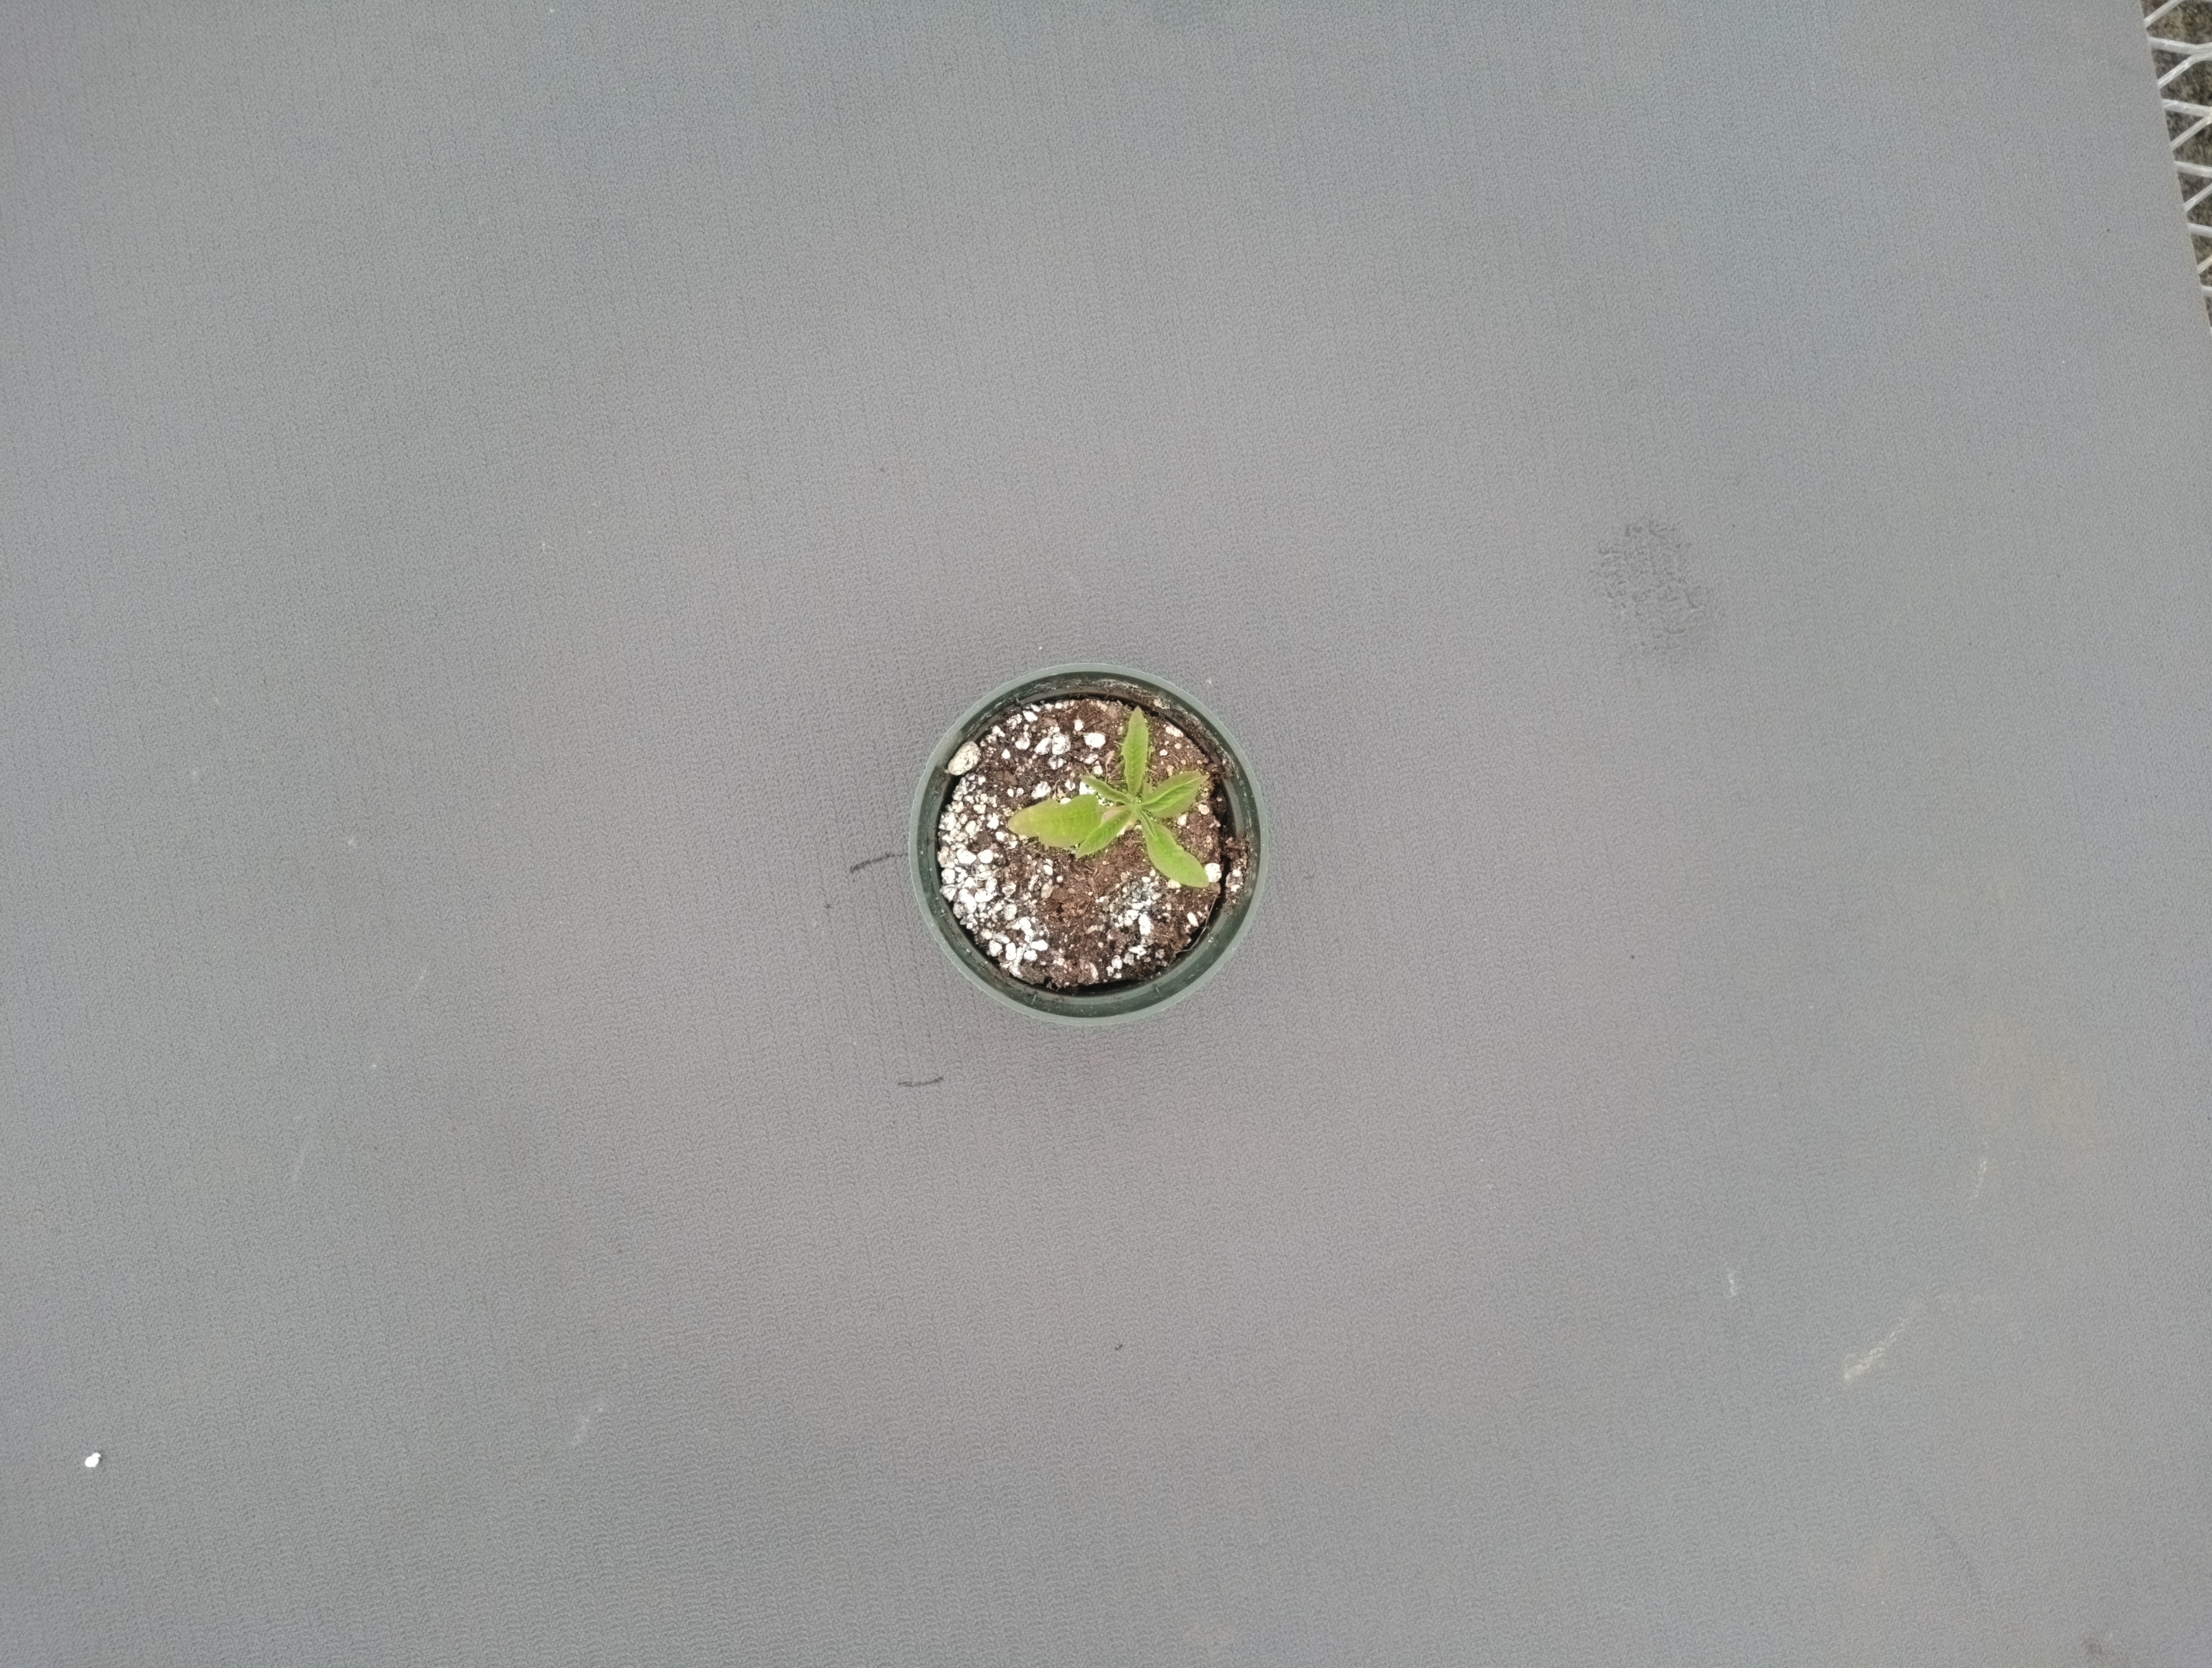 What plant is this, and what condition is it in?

waterhemp, healthy untreated
